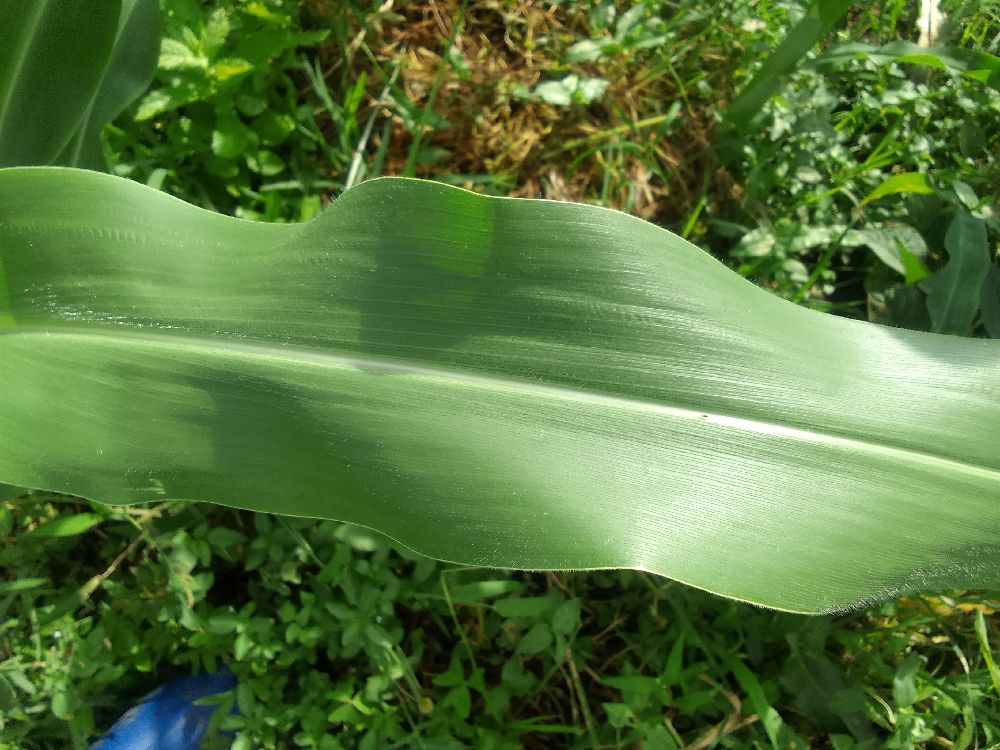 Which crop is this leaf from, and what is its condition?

maize, healthy
